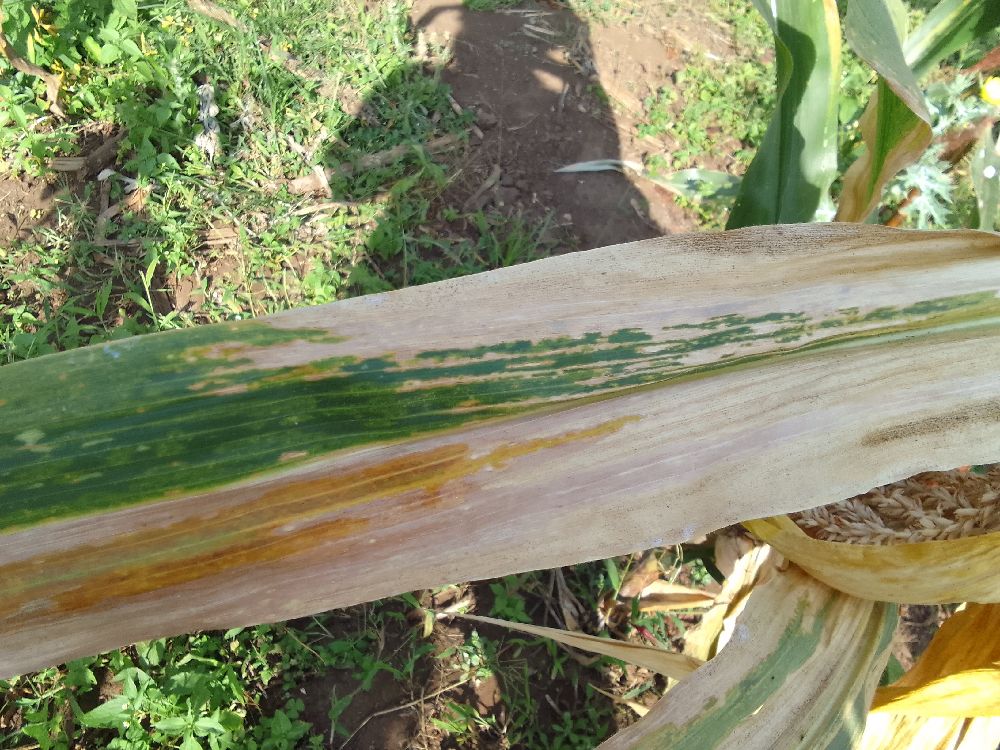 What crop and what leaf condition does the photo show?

maize, maize lethal necrosis
